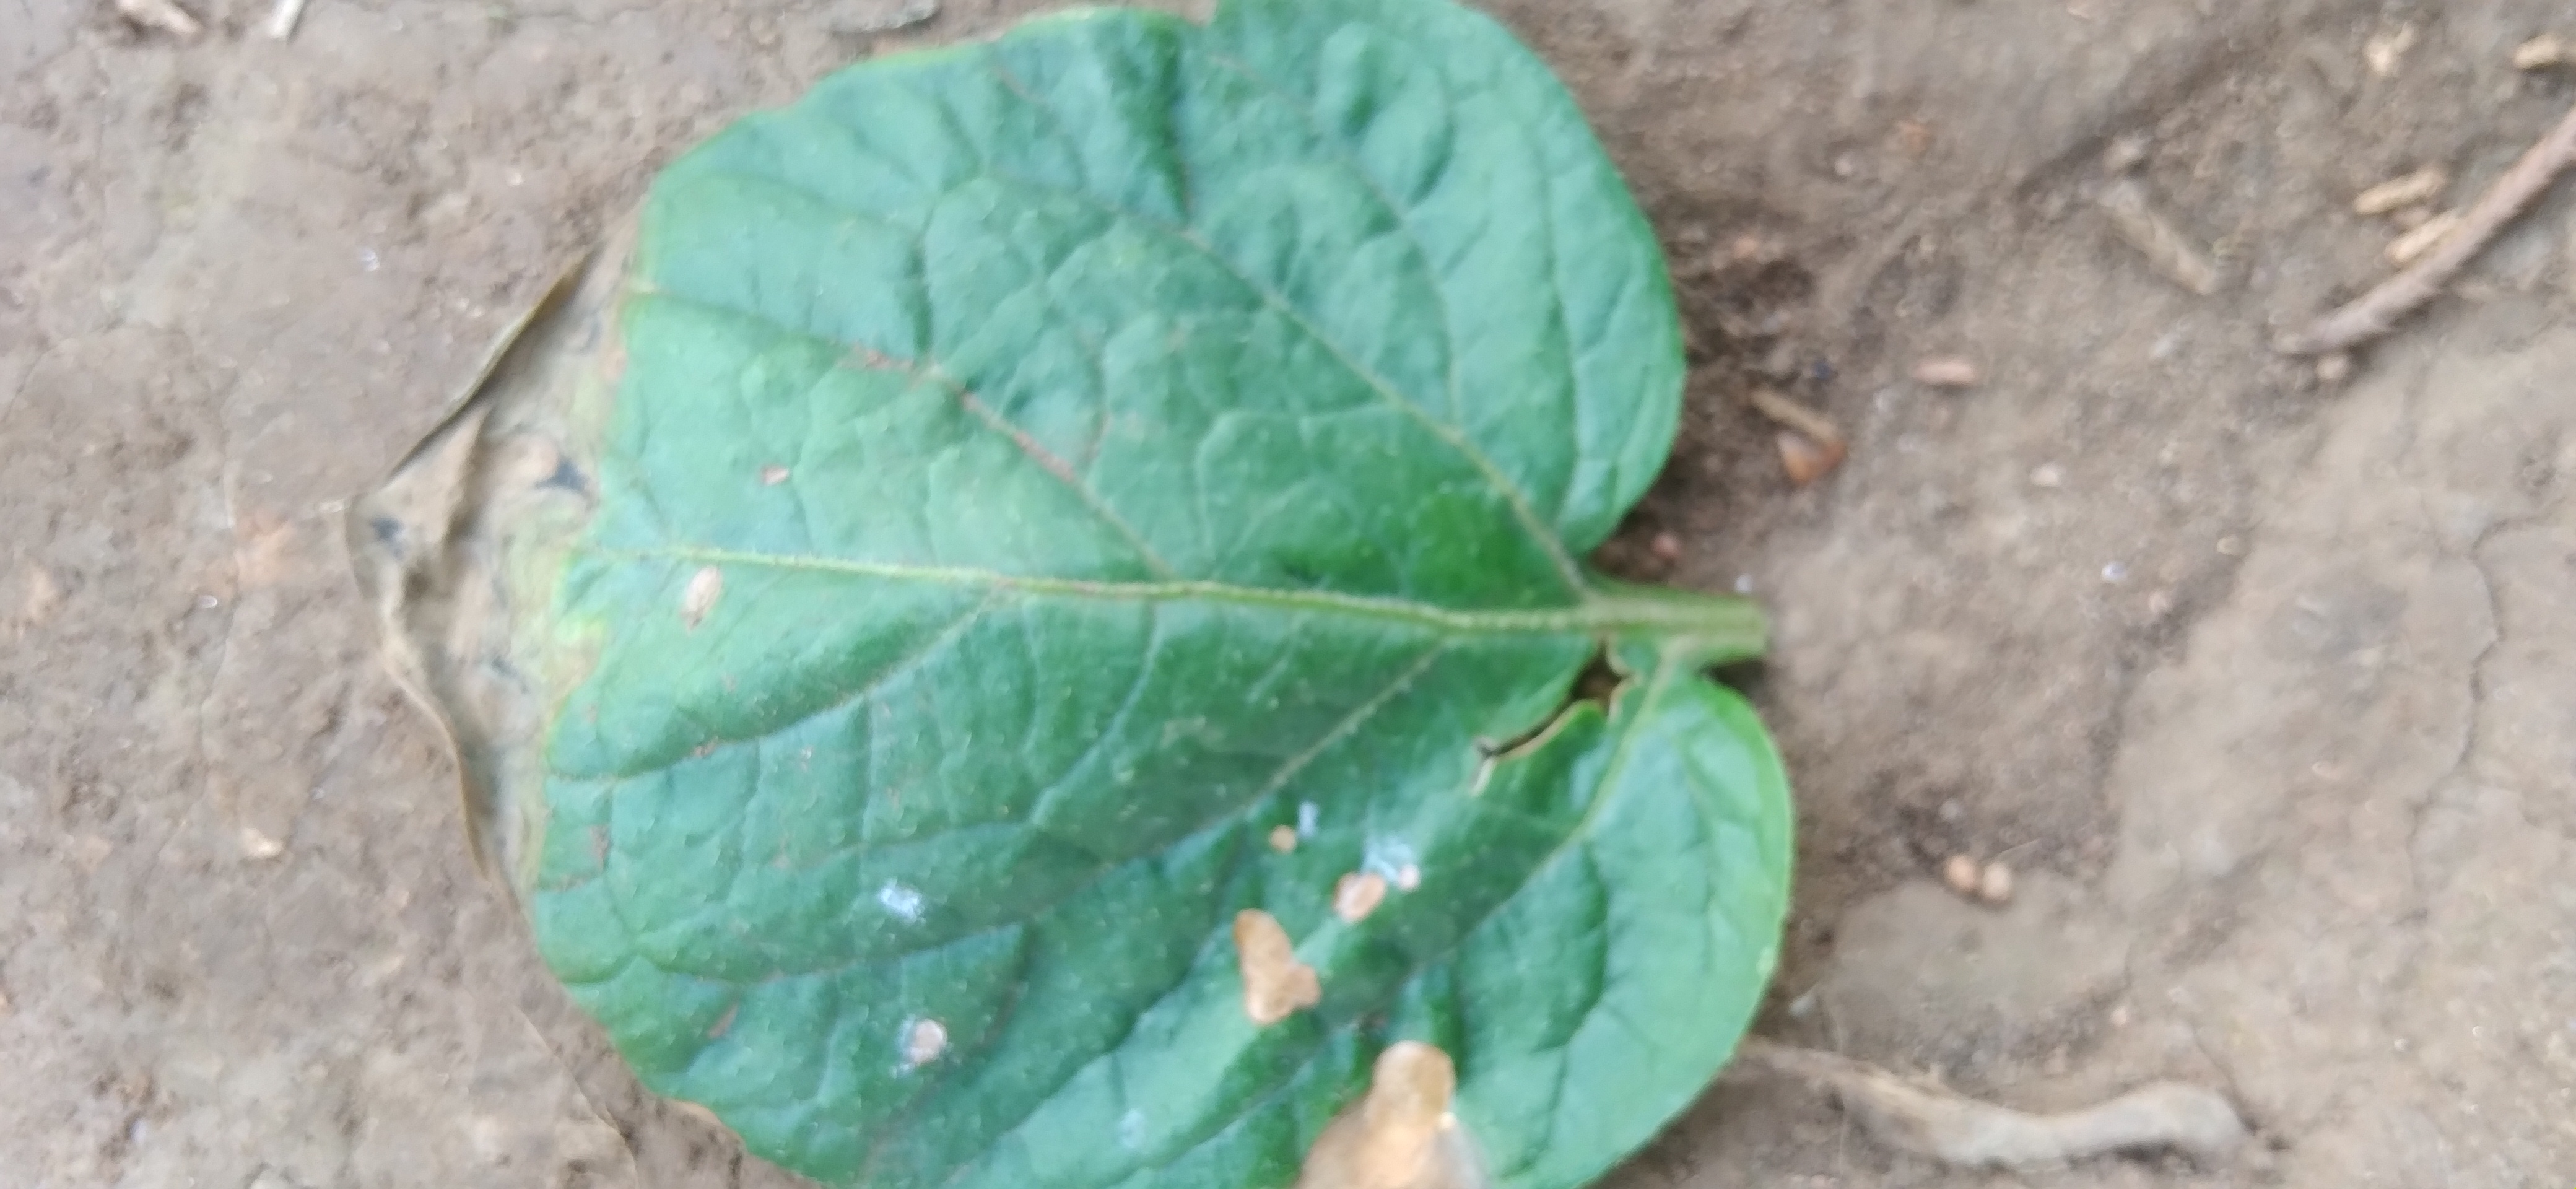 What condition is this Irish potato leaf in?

early blight
